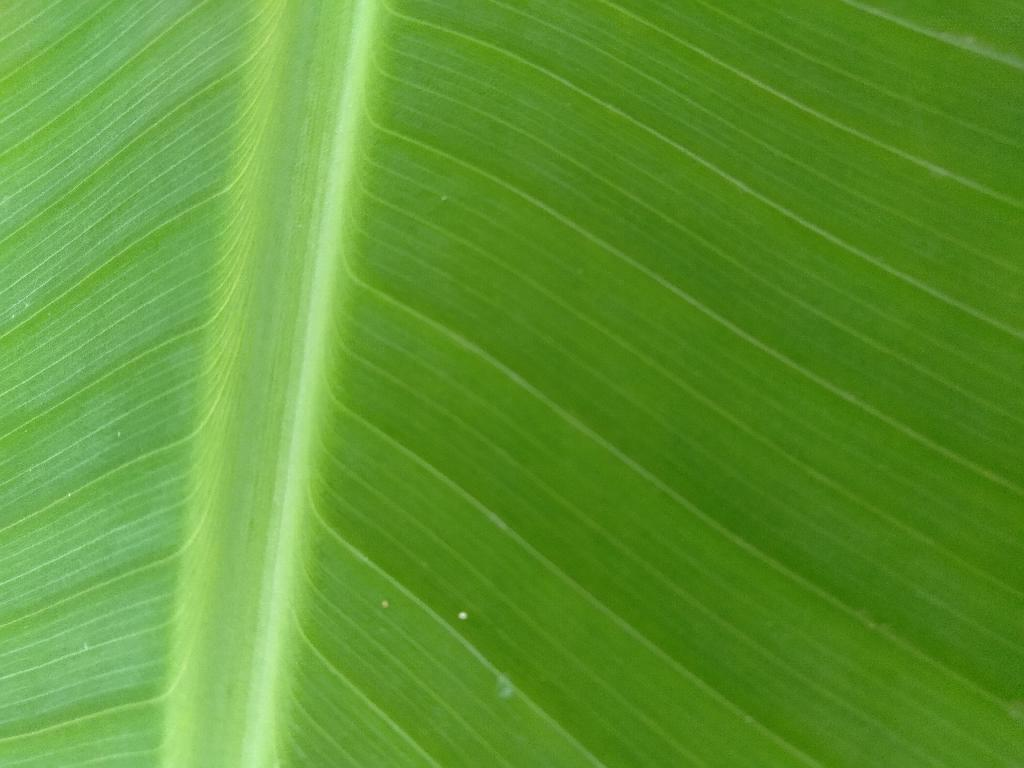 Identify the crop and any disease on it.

banana, healthy
